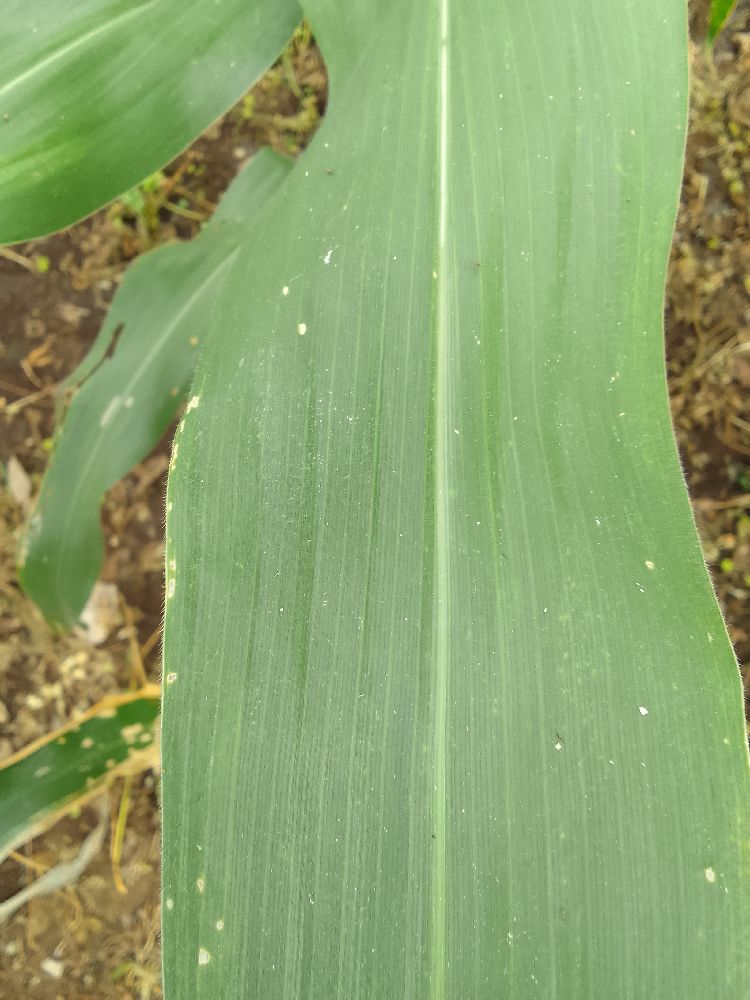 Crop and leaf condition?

maize, healthy
